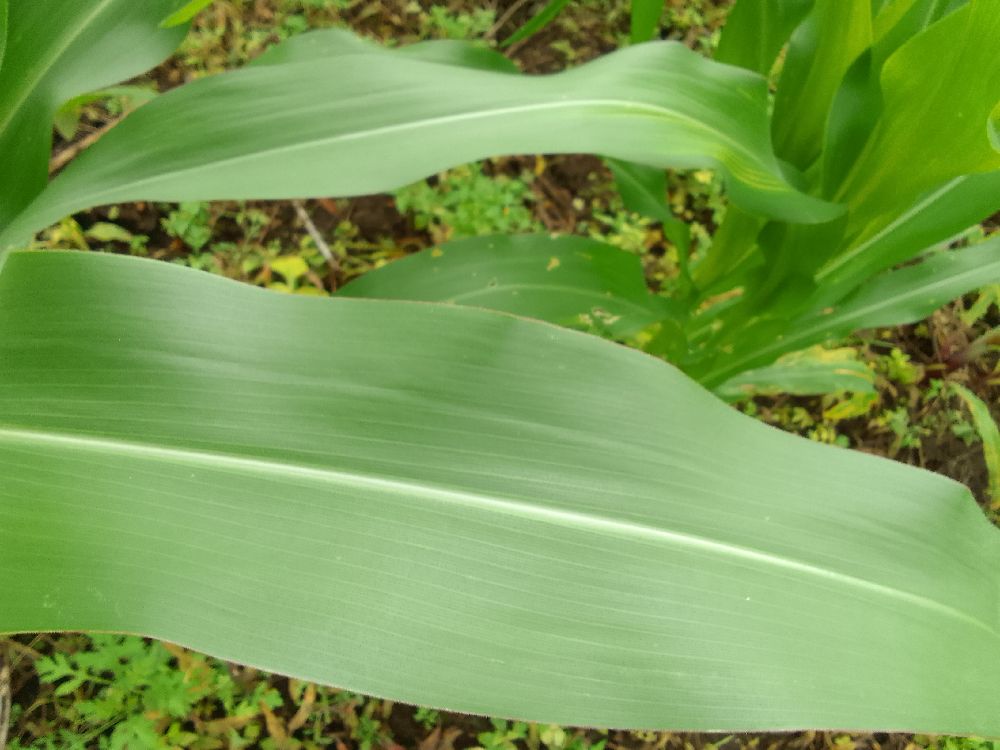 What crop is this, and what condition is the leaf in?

maize, healthy
